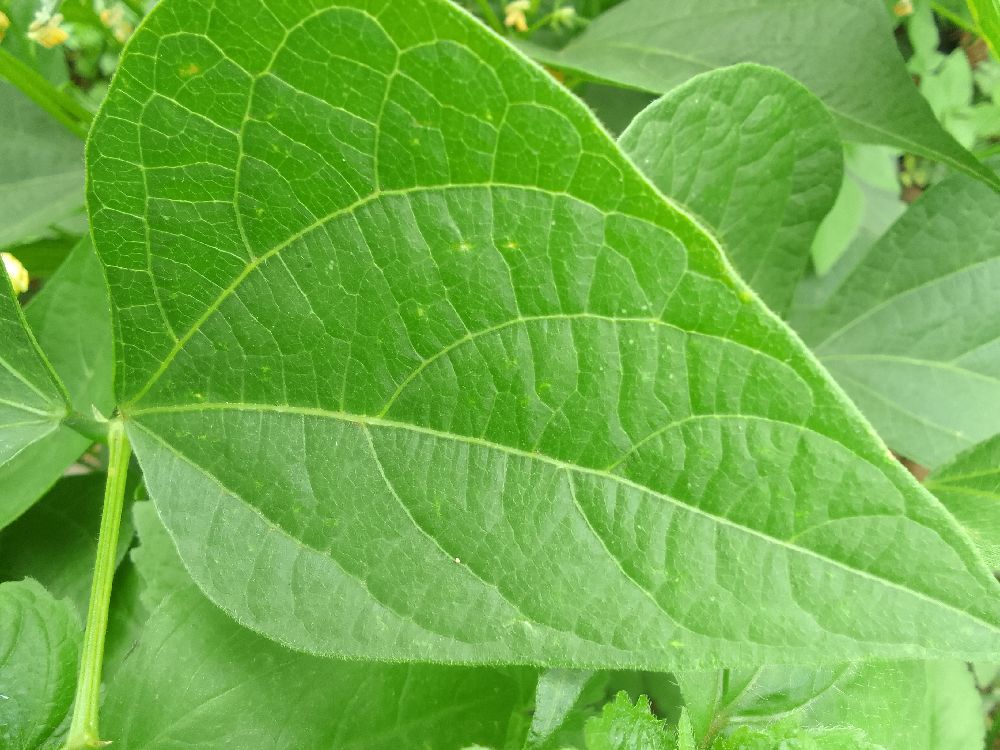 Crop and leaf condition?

common bean, healthy
